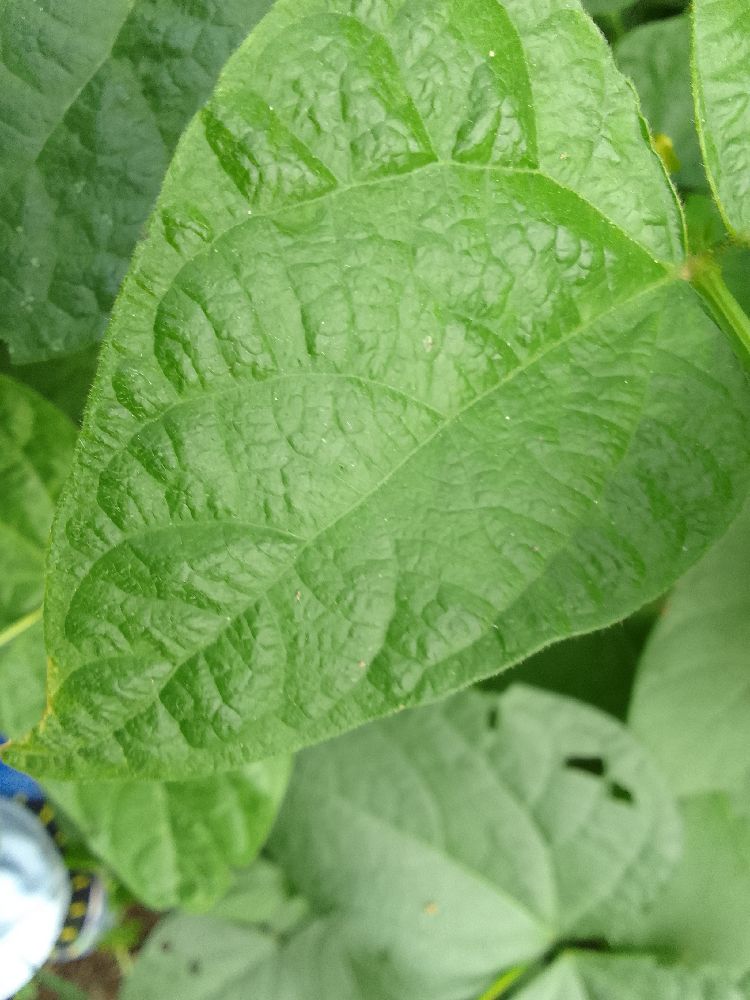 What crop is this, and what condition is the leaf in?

common bean, healthy
